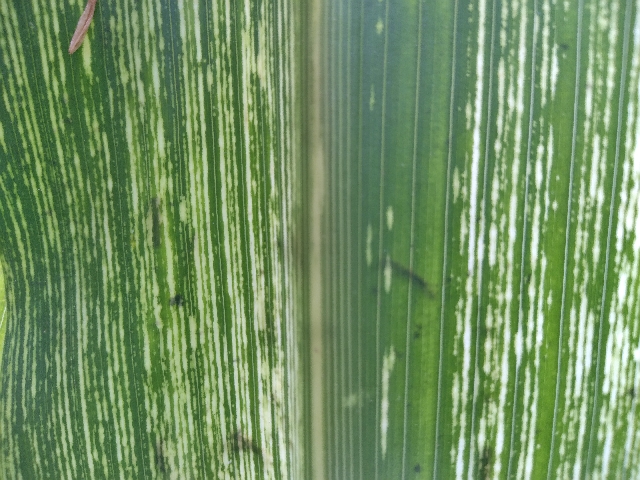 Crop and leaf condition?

maize, maize streak virus
